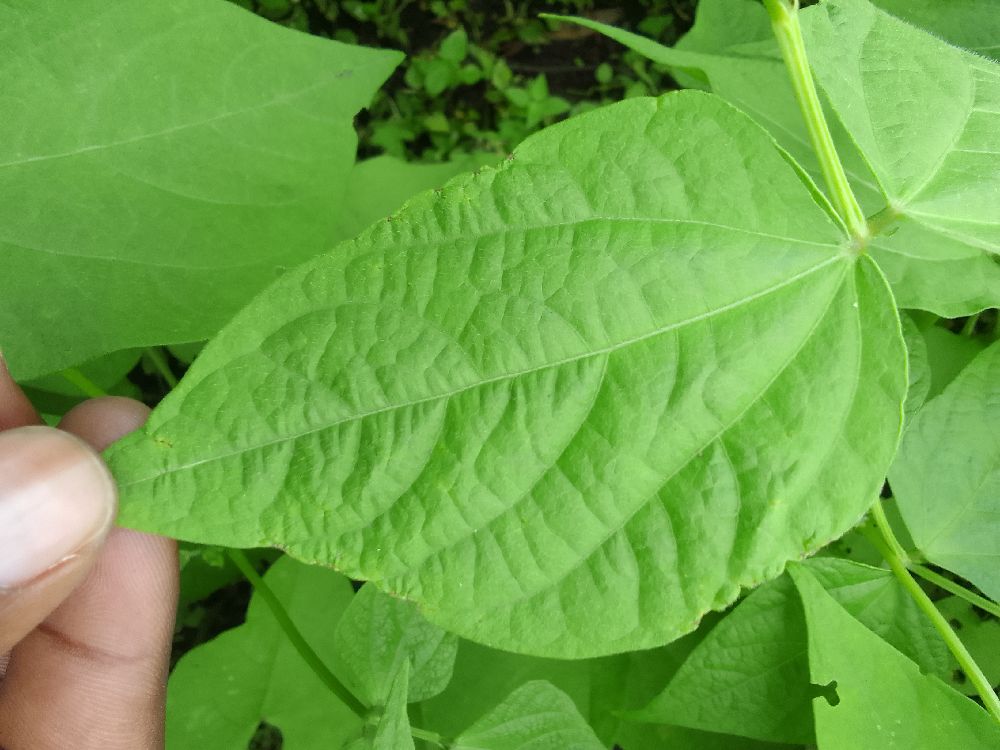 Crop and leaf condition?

common bean, healthy
